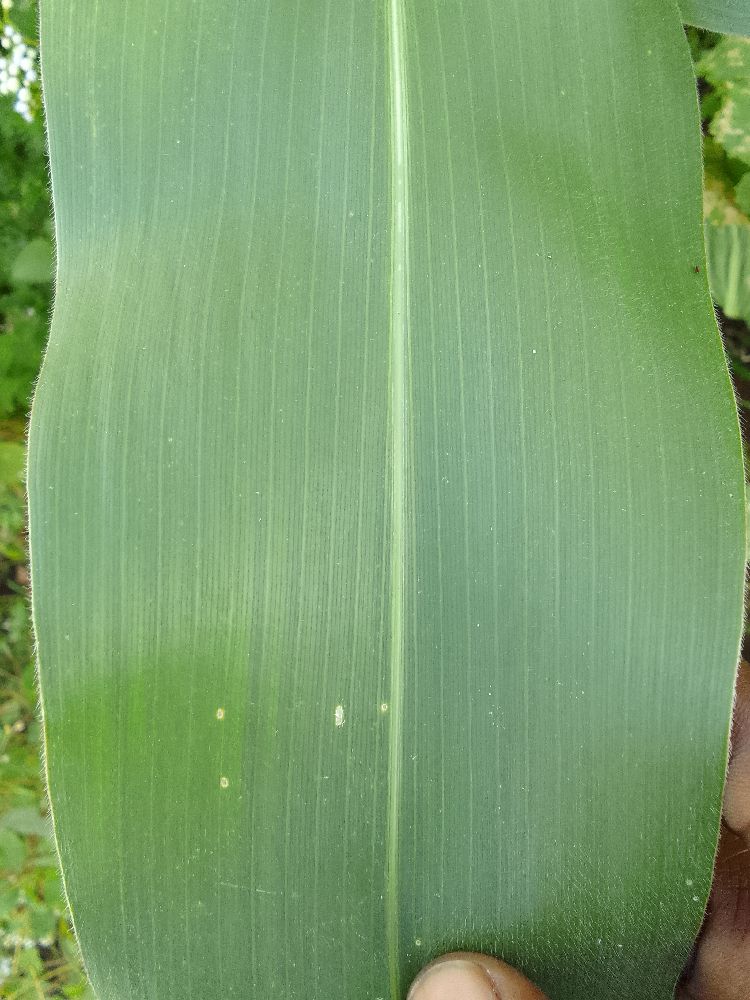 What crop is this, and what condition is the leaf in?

maize, healthy
